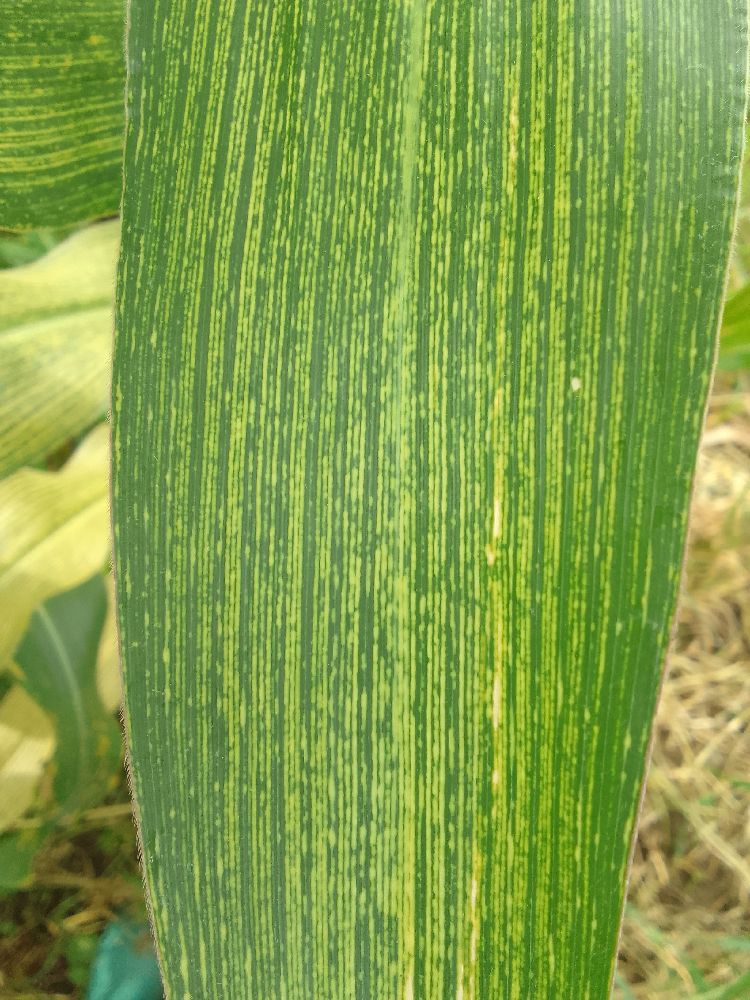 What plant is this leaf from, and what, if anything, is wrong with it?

maize, maize streak virus
